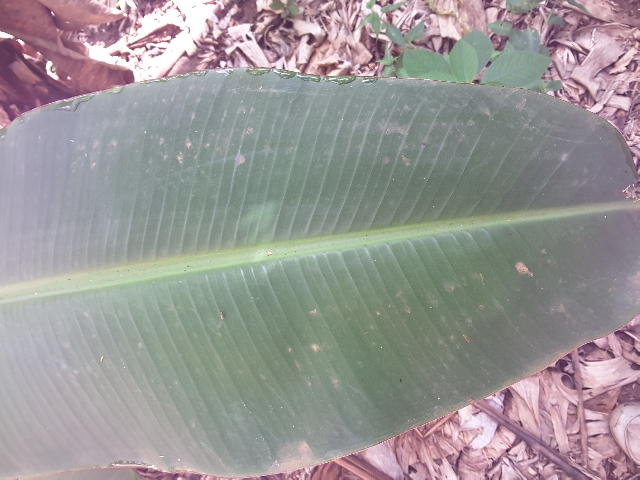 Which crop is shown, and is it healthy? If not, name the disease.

banana, healthy
